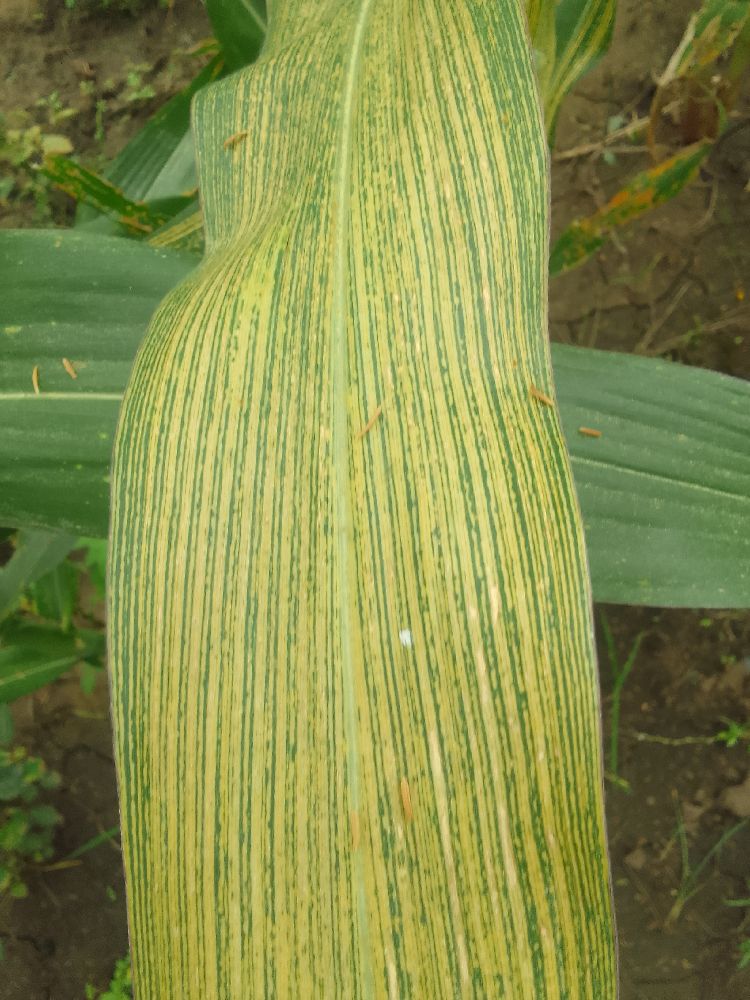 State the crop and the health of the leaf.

maize, maize streak virus
